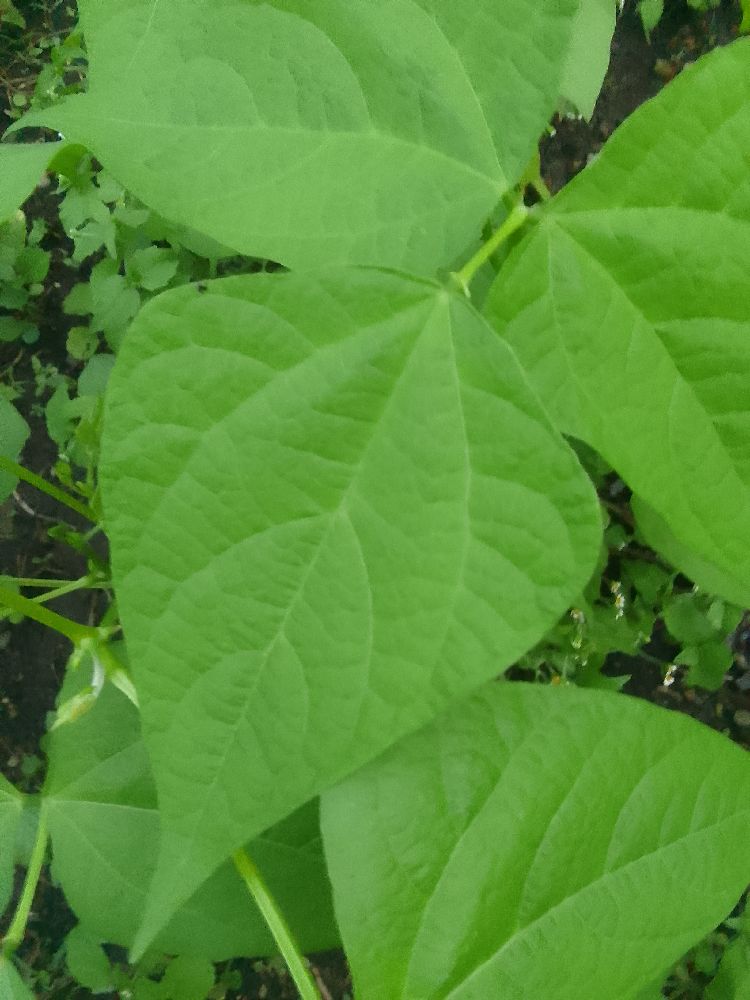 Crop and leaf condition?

common bean, healthy
